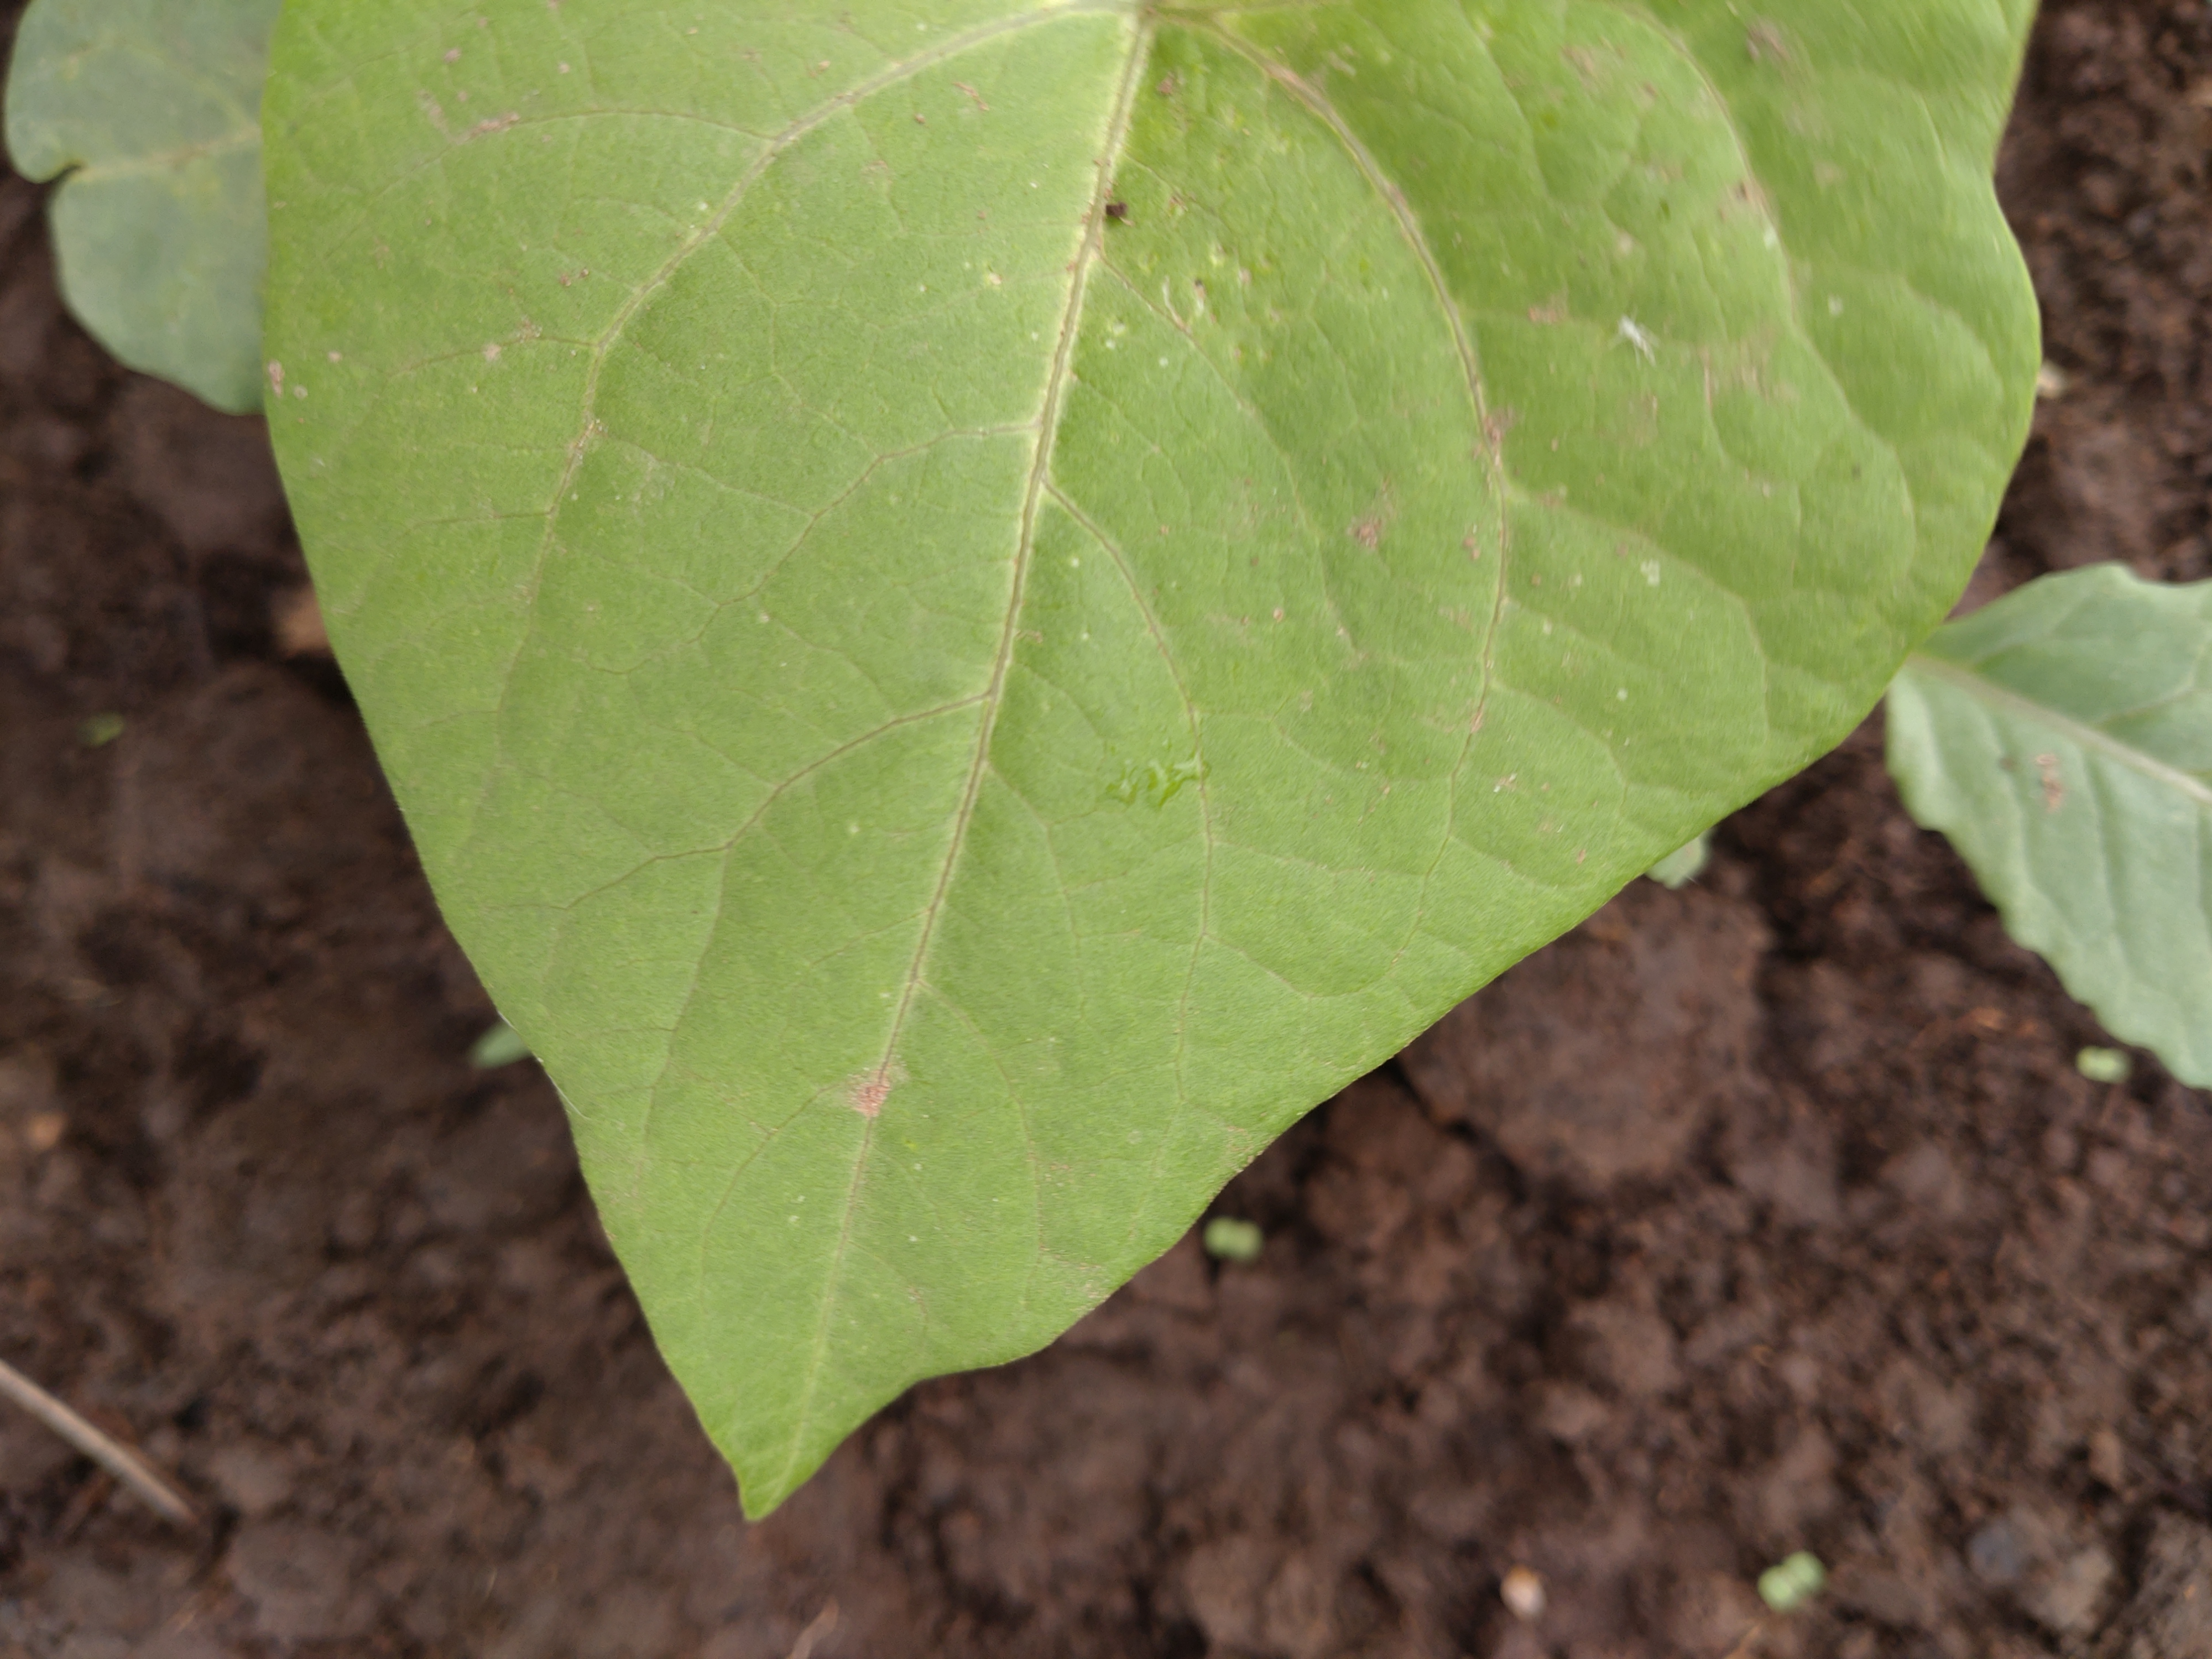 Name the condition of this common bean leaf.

healthy
